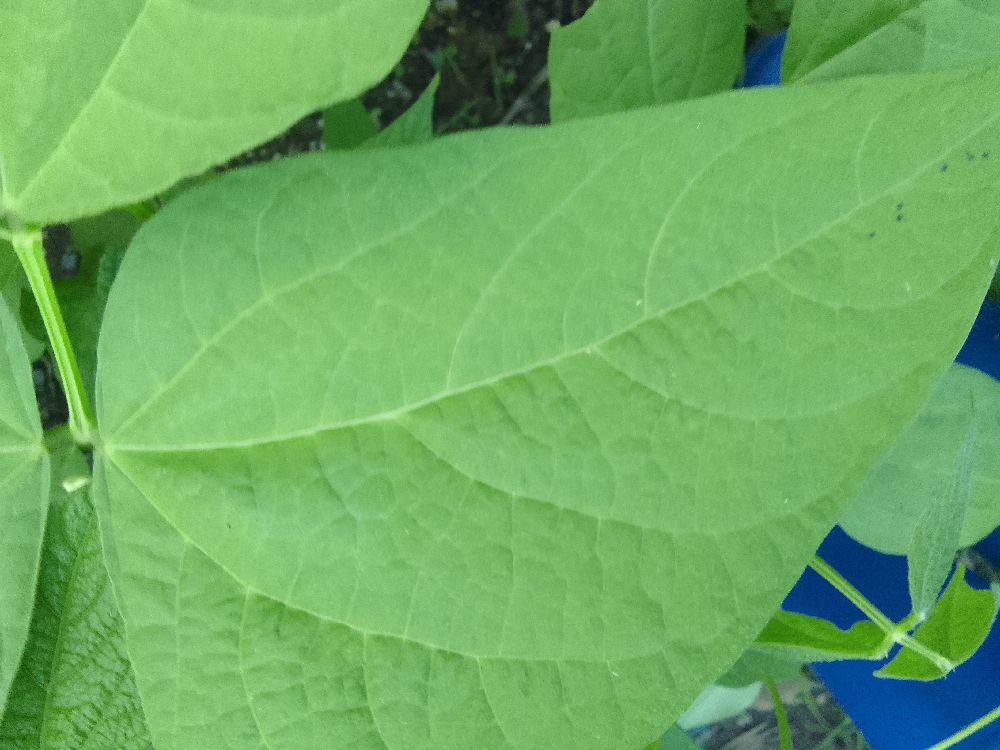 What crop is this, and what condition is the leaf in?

common bean, healthy
